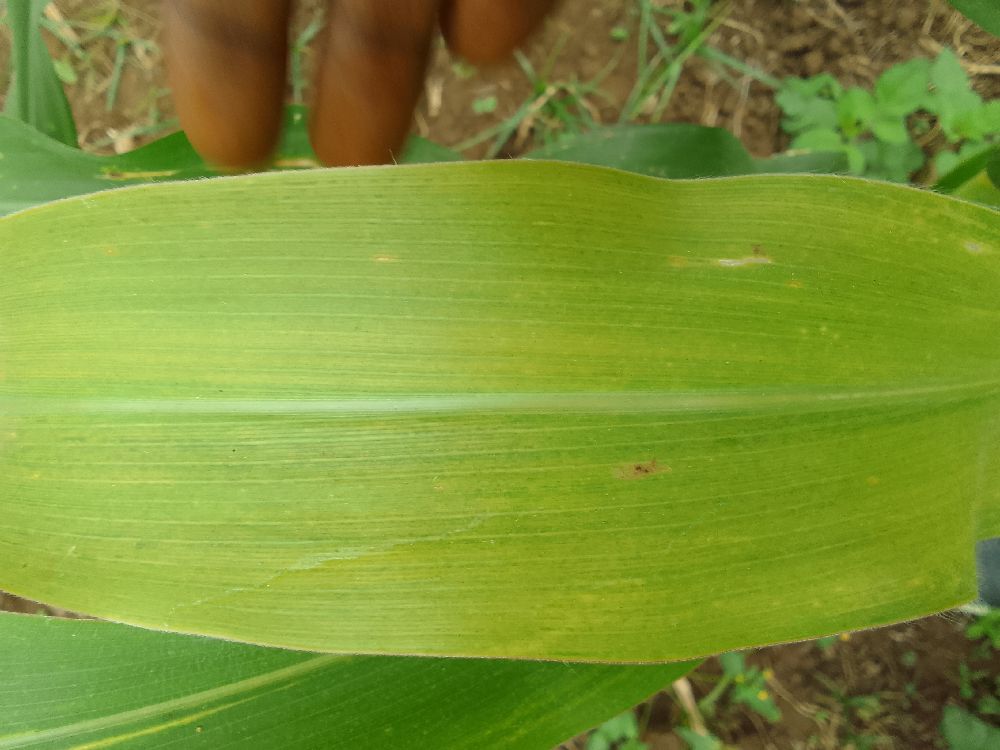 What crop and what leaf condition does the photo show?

maize, maize lethal necrosis
